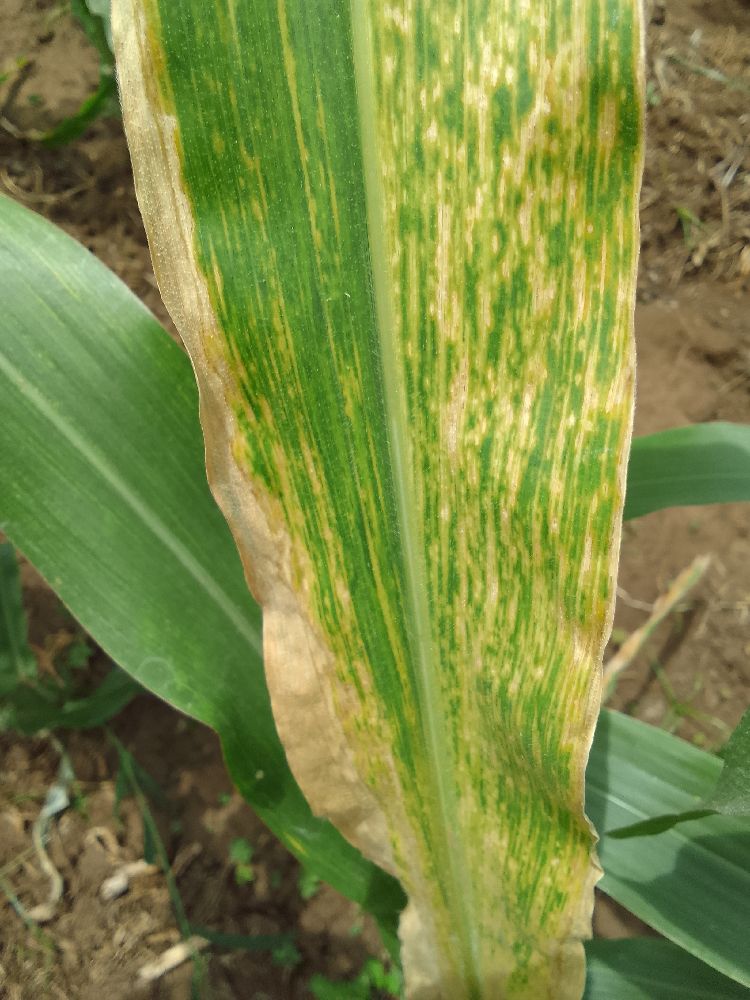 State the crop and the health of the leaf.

maize, maize lethal necrosis
